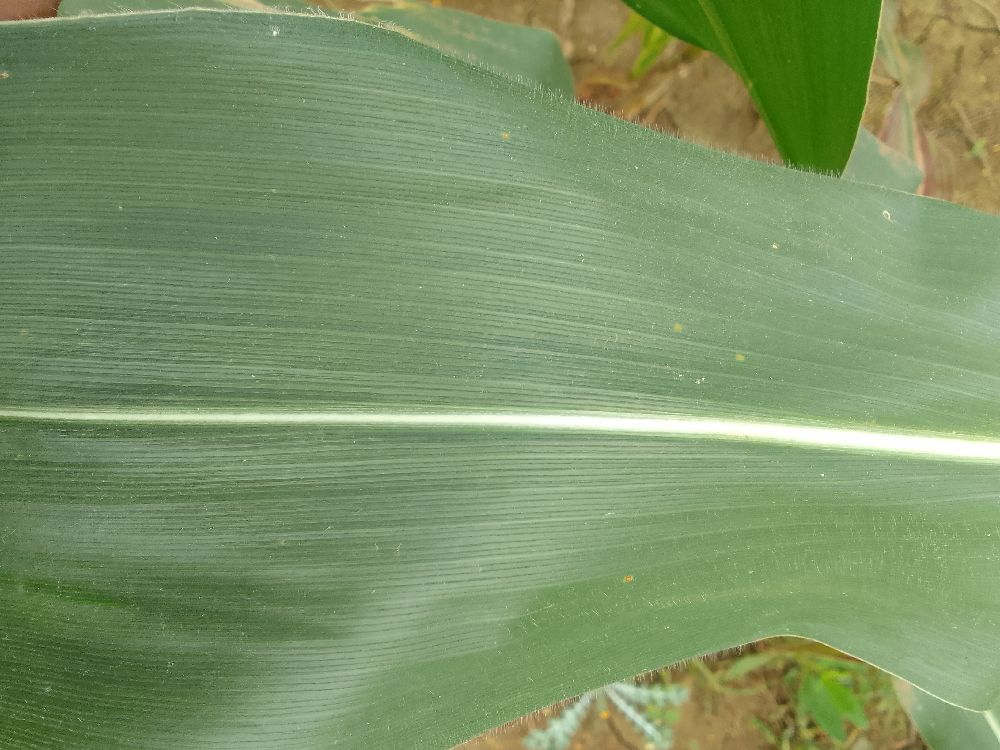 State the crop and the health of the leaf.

maize, healthy
